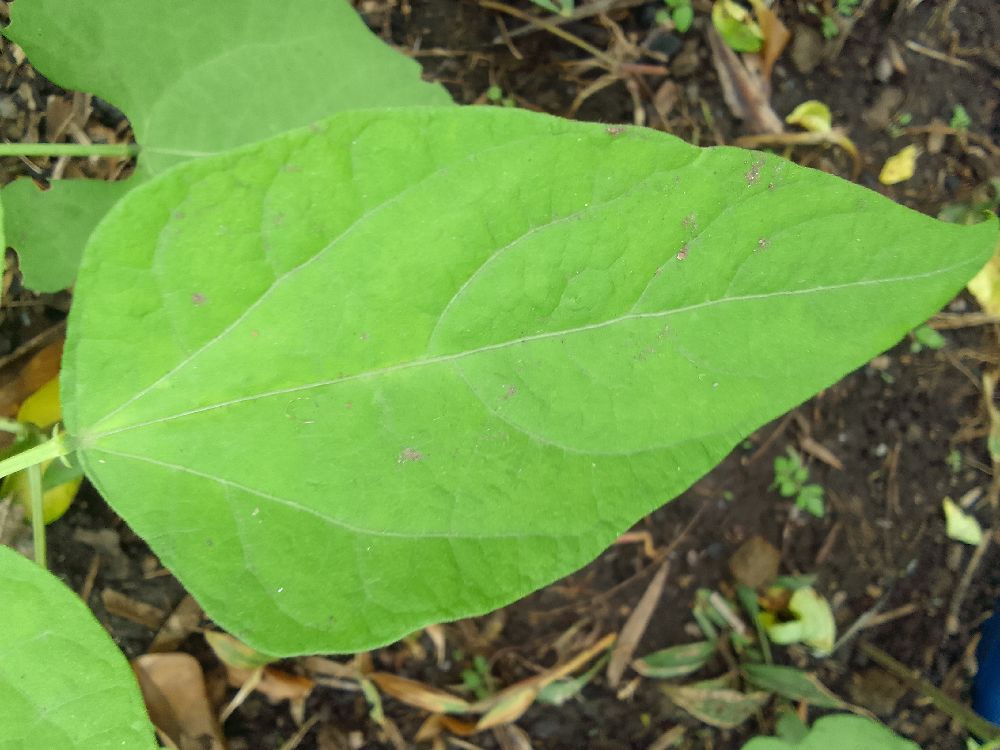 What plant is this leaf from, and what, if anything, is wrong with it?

common bean, healthy
